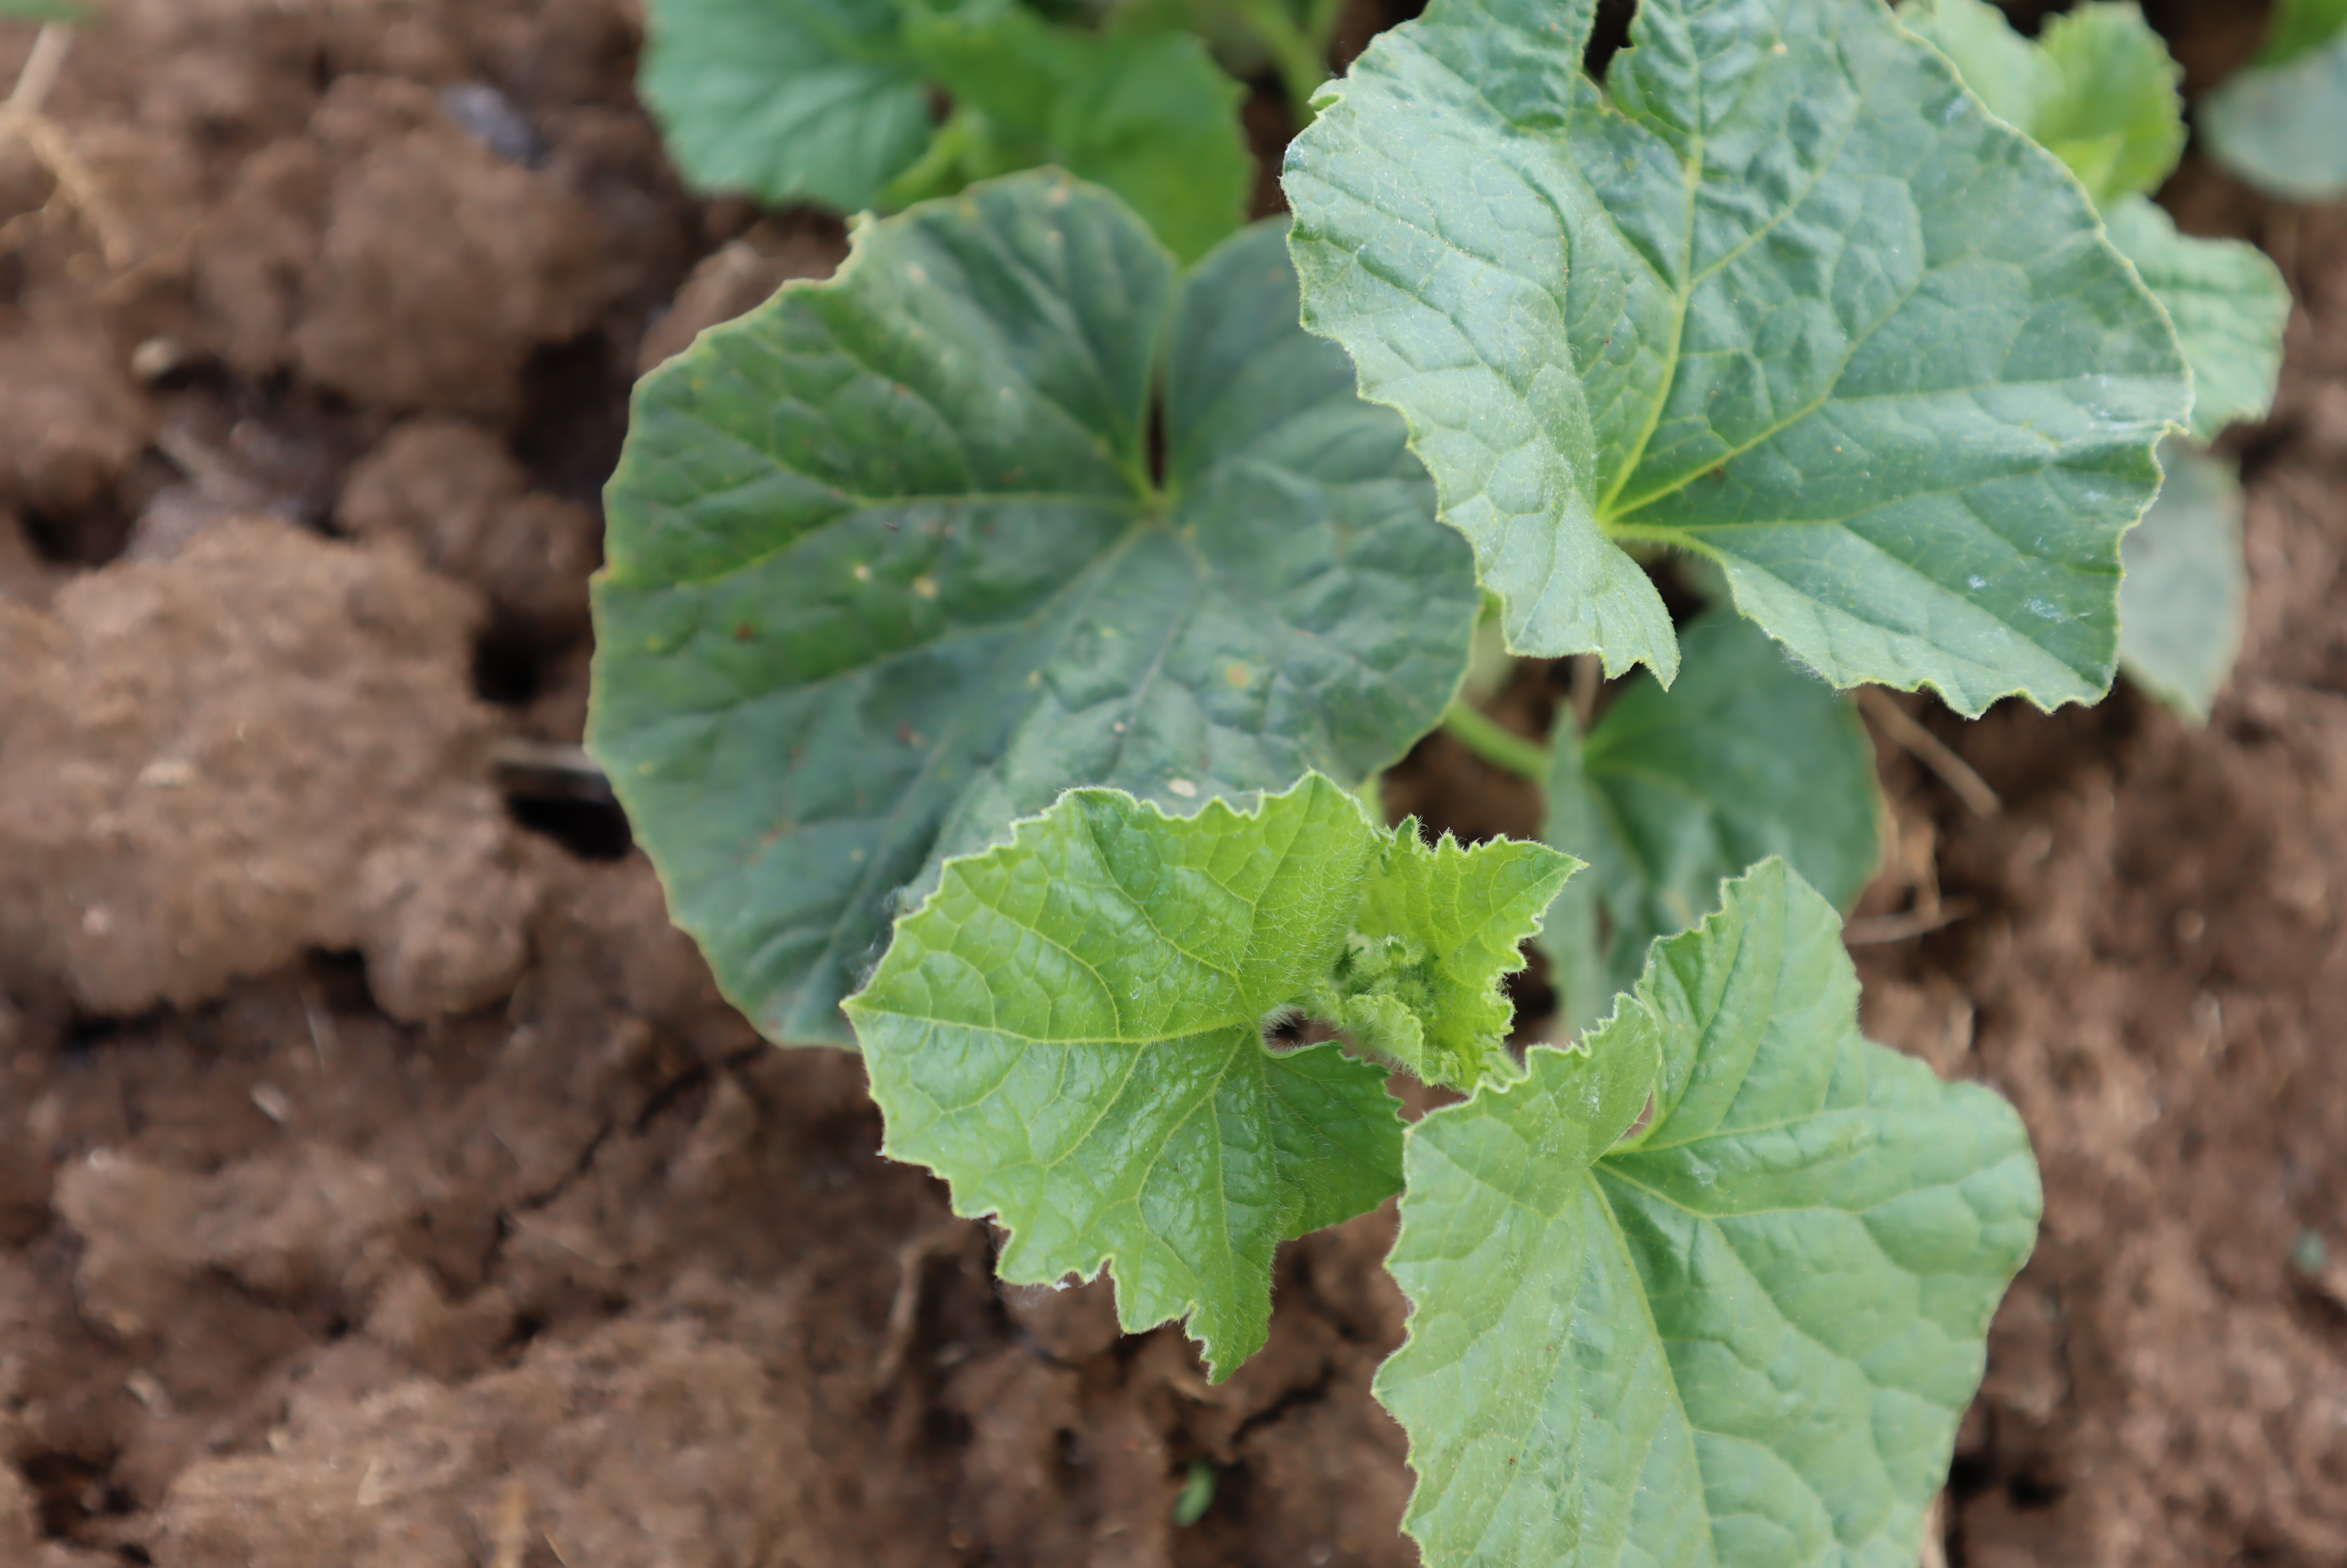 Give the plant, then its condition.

melon, mechanical damage
